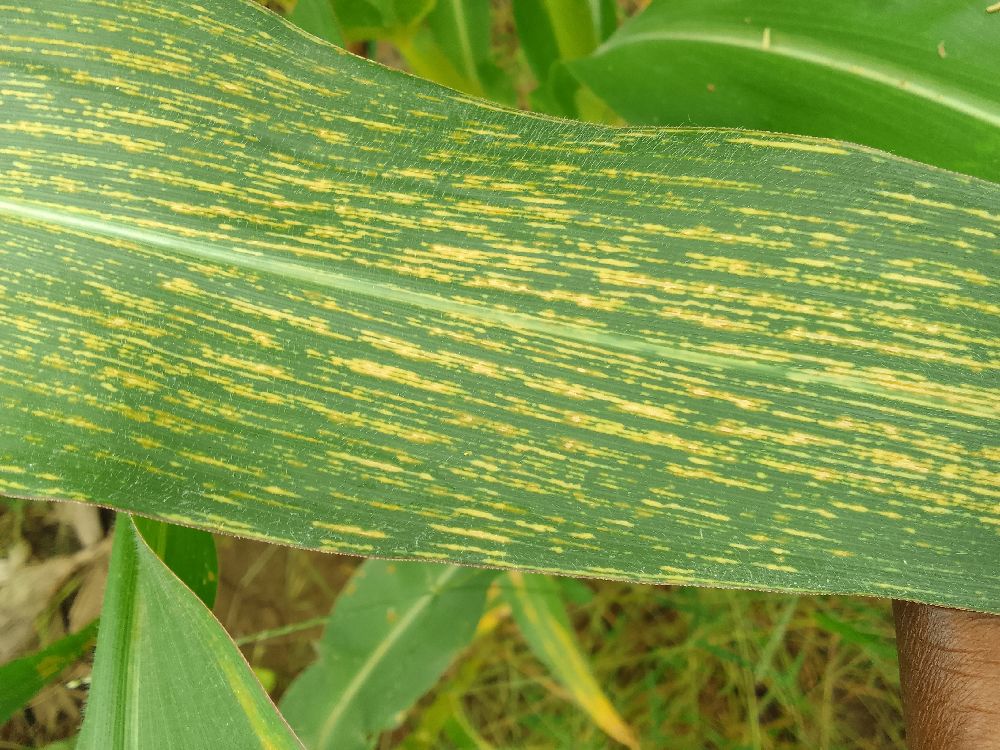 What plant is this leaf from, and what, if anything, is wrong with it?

maize, maize streak virus
